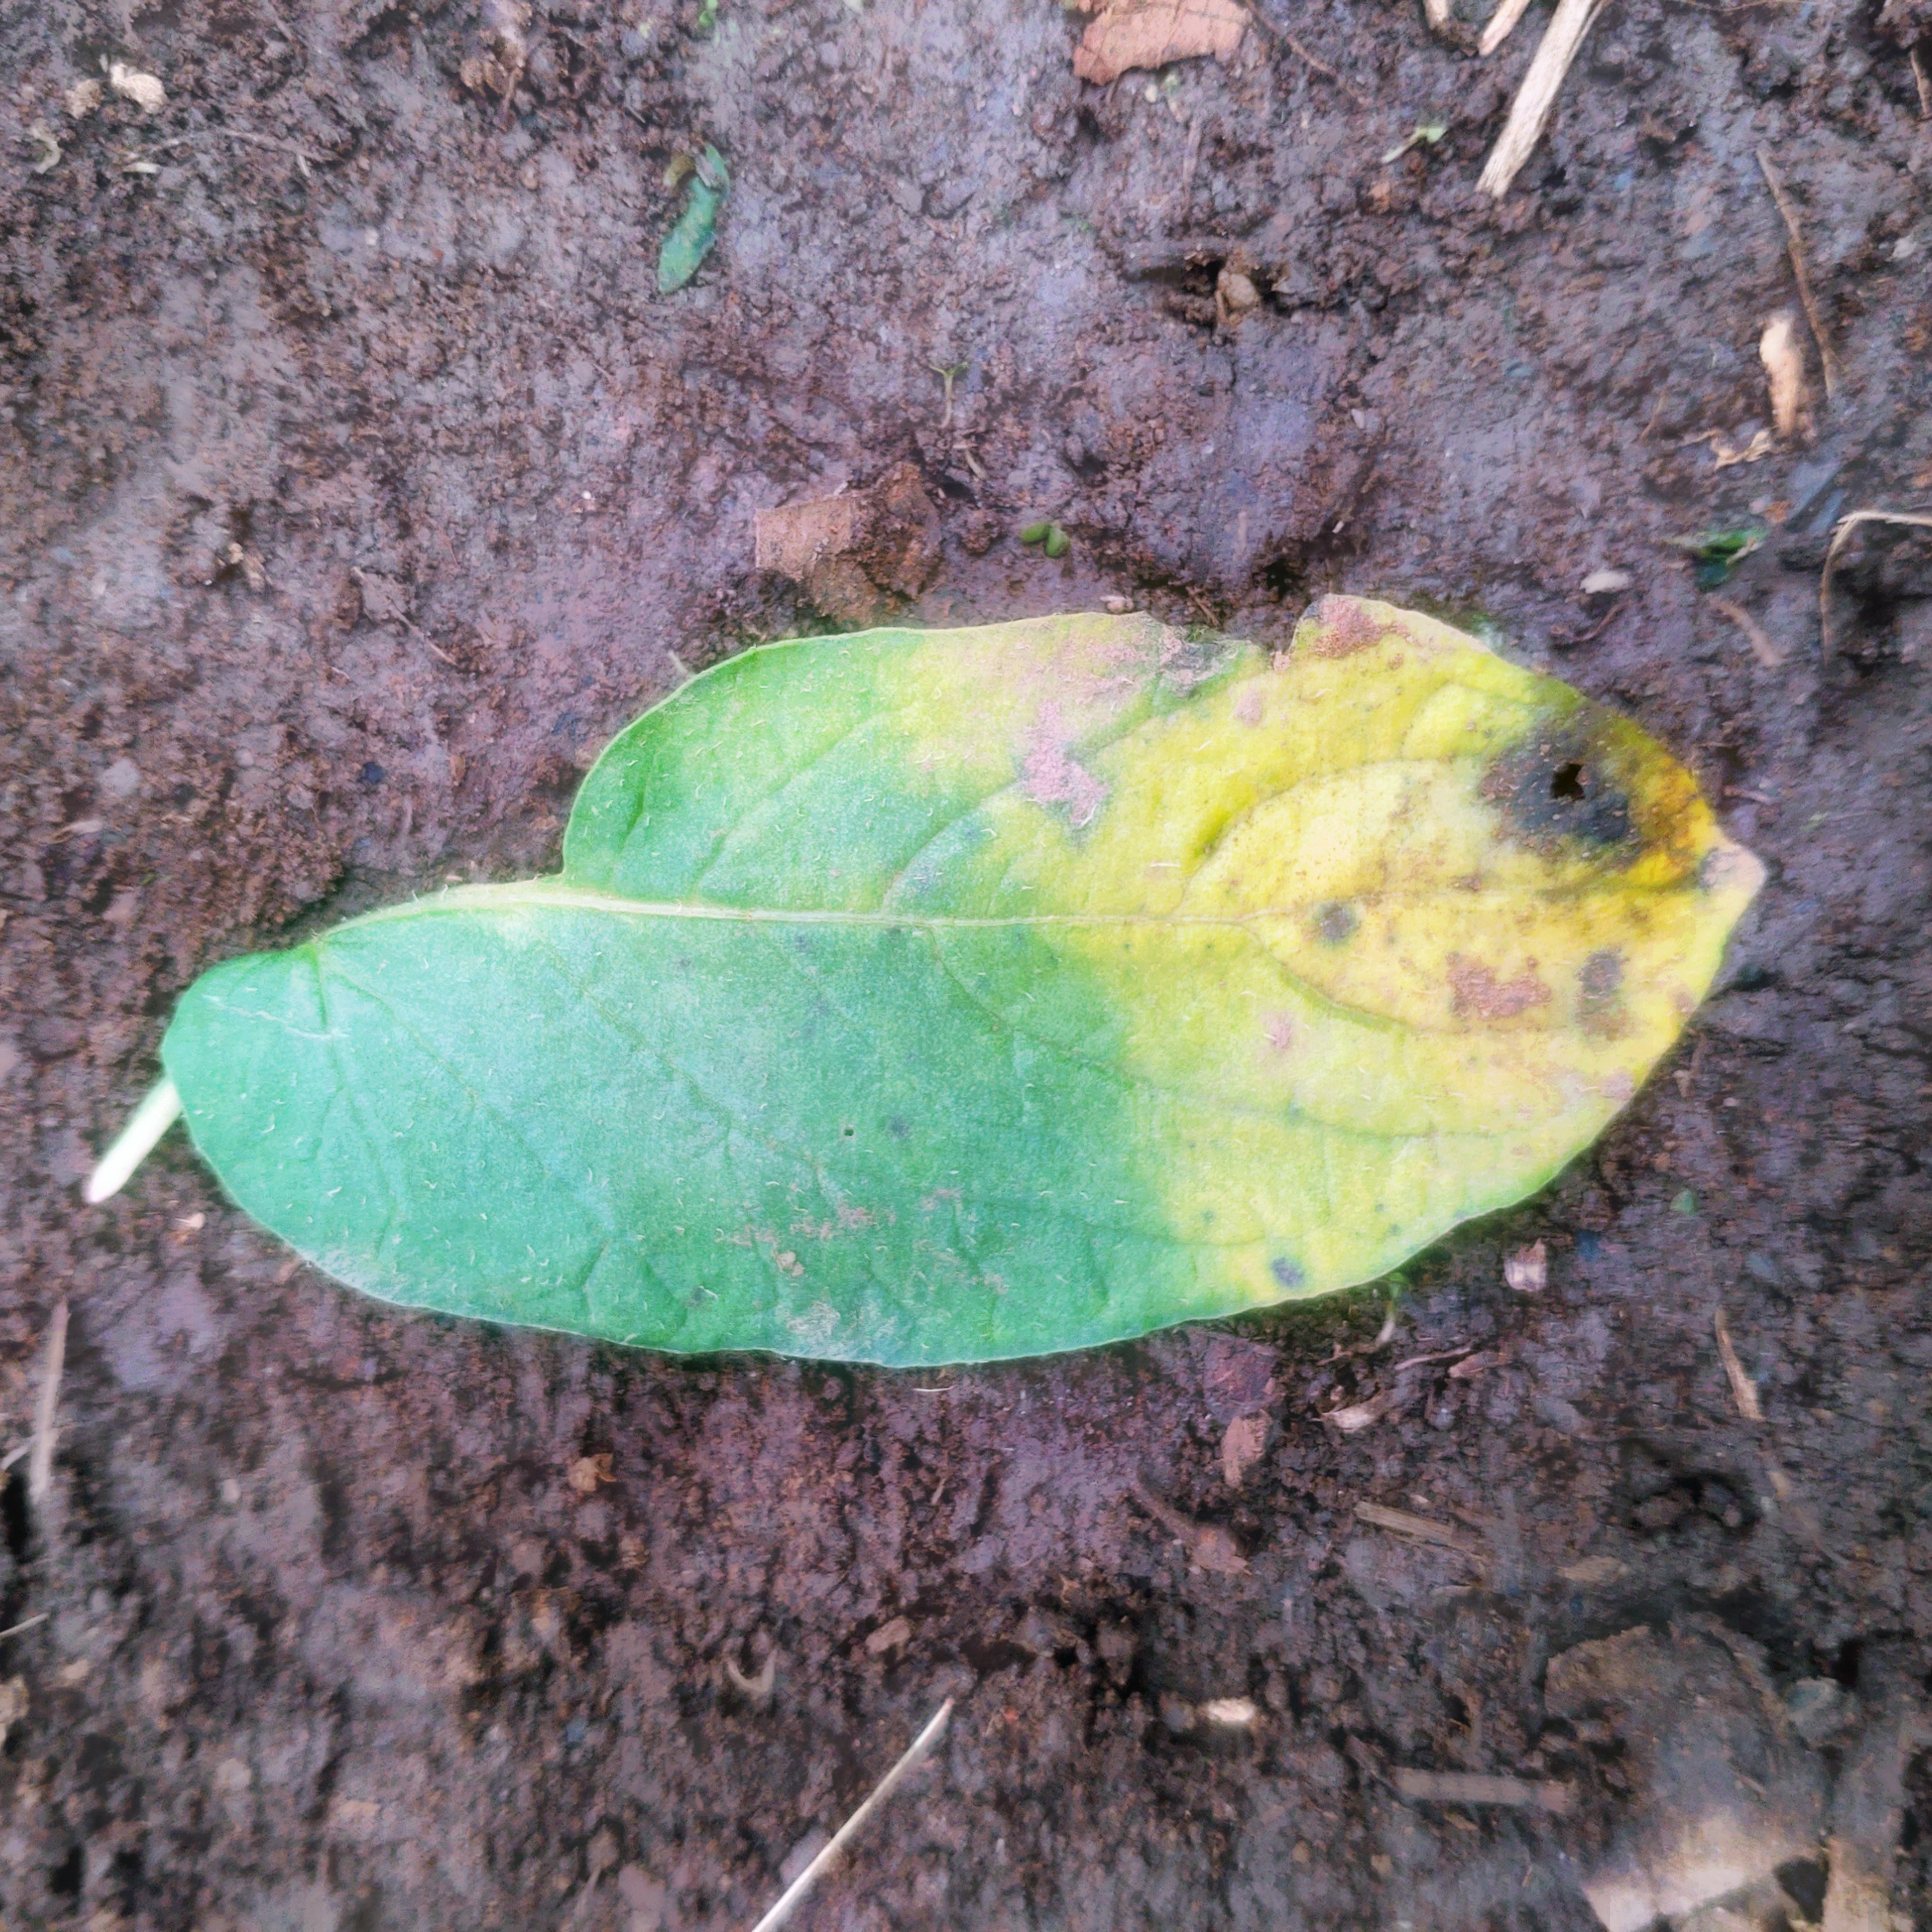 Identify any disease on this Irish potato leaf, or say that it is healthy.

late blight
